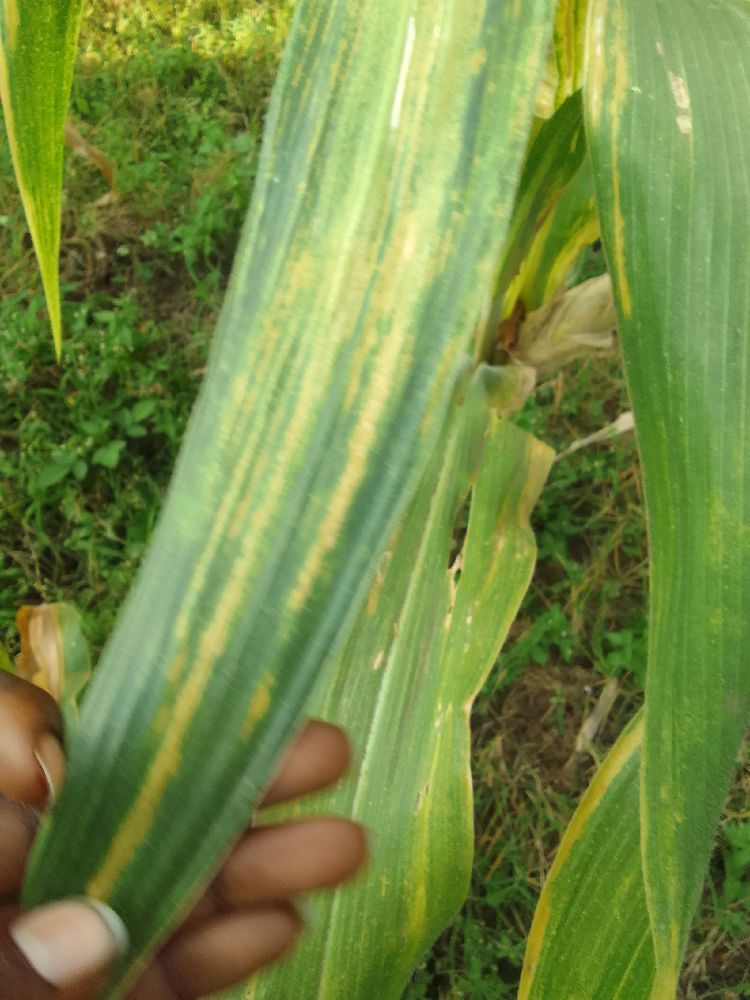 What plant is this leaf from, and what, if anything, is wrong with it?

maize, maize lethal necrosis
